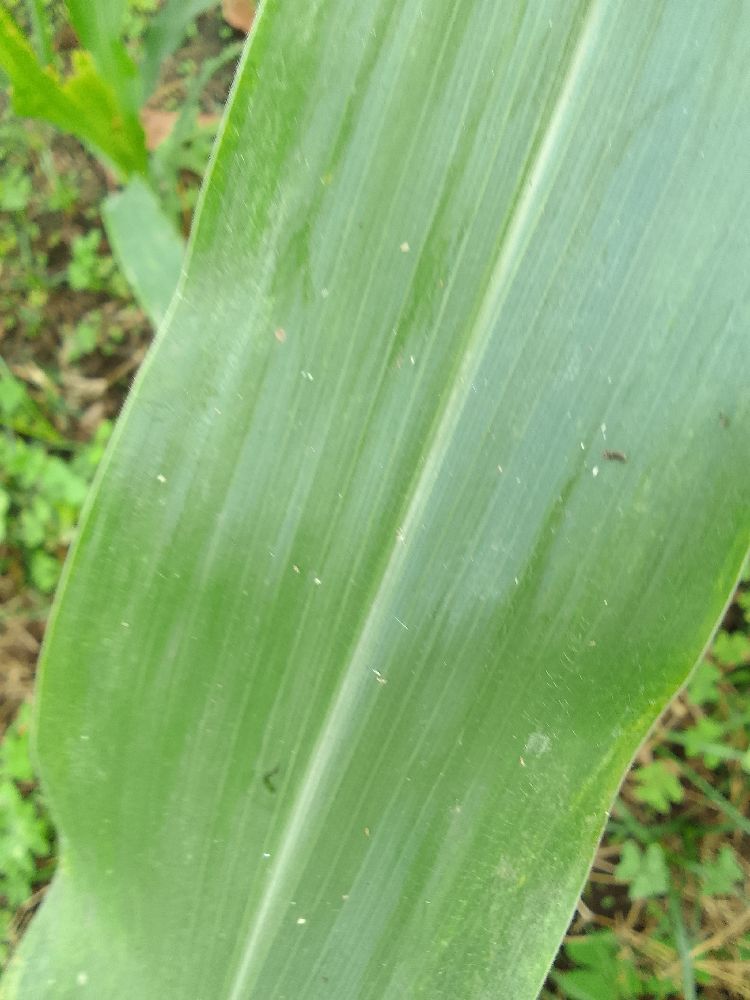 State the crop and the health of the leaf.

maize, healthy
